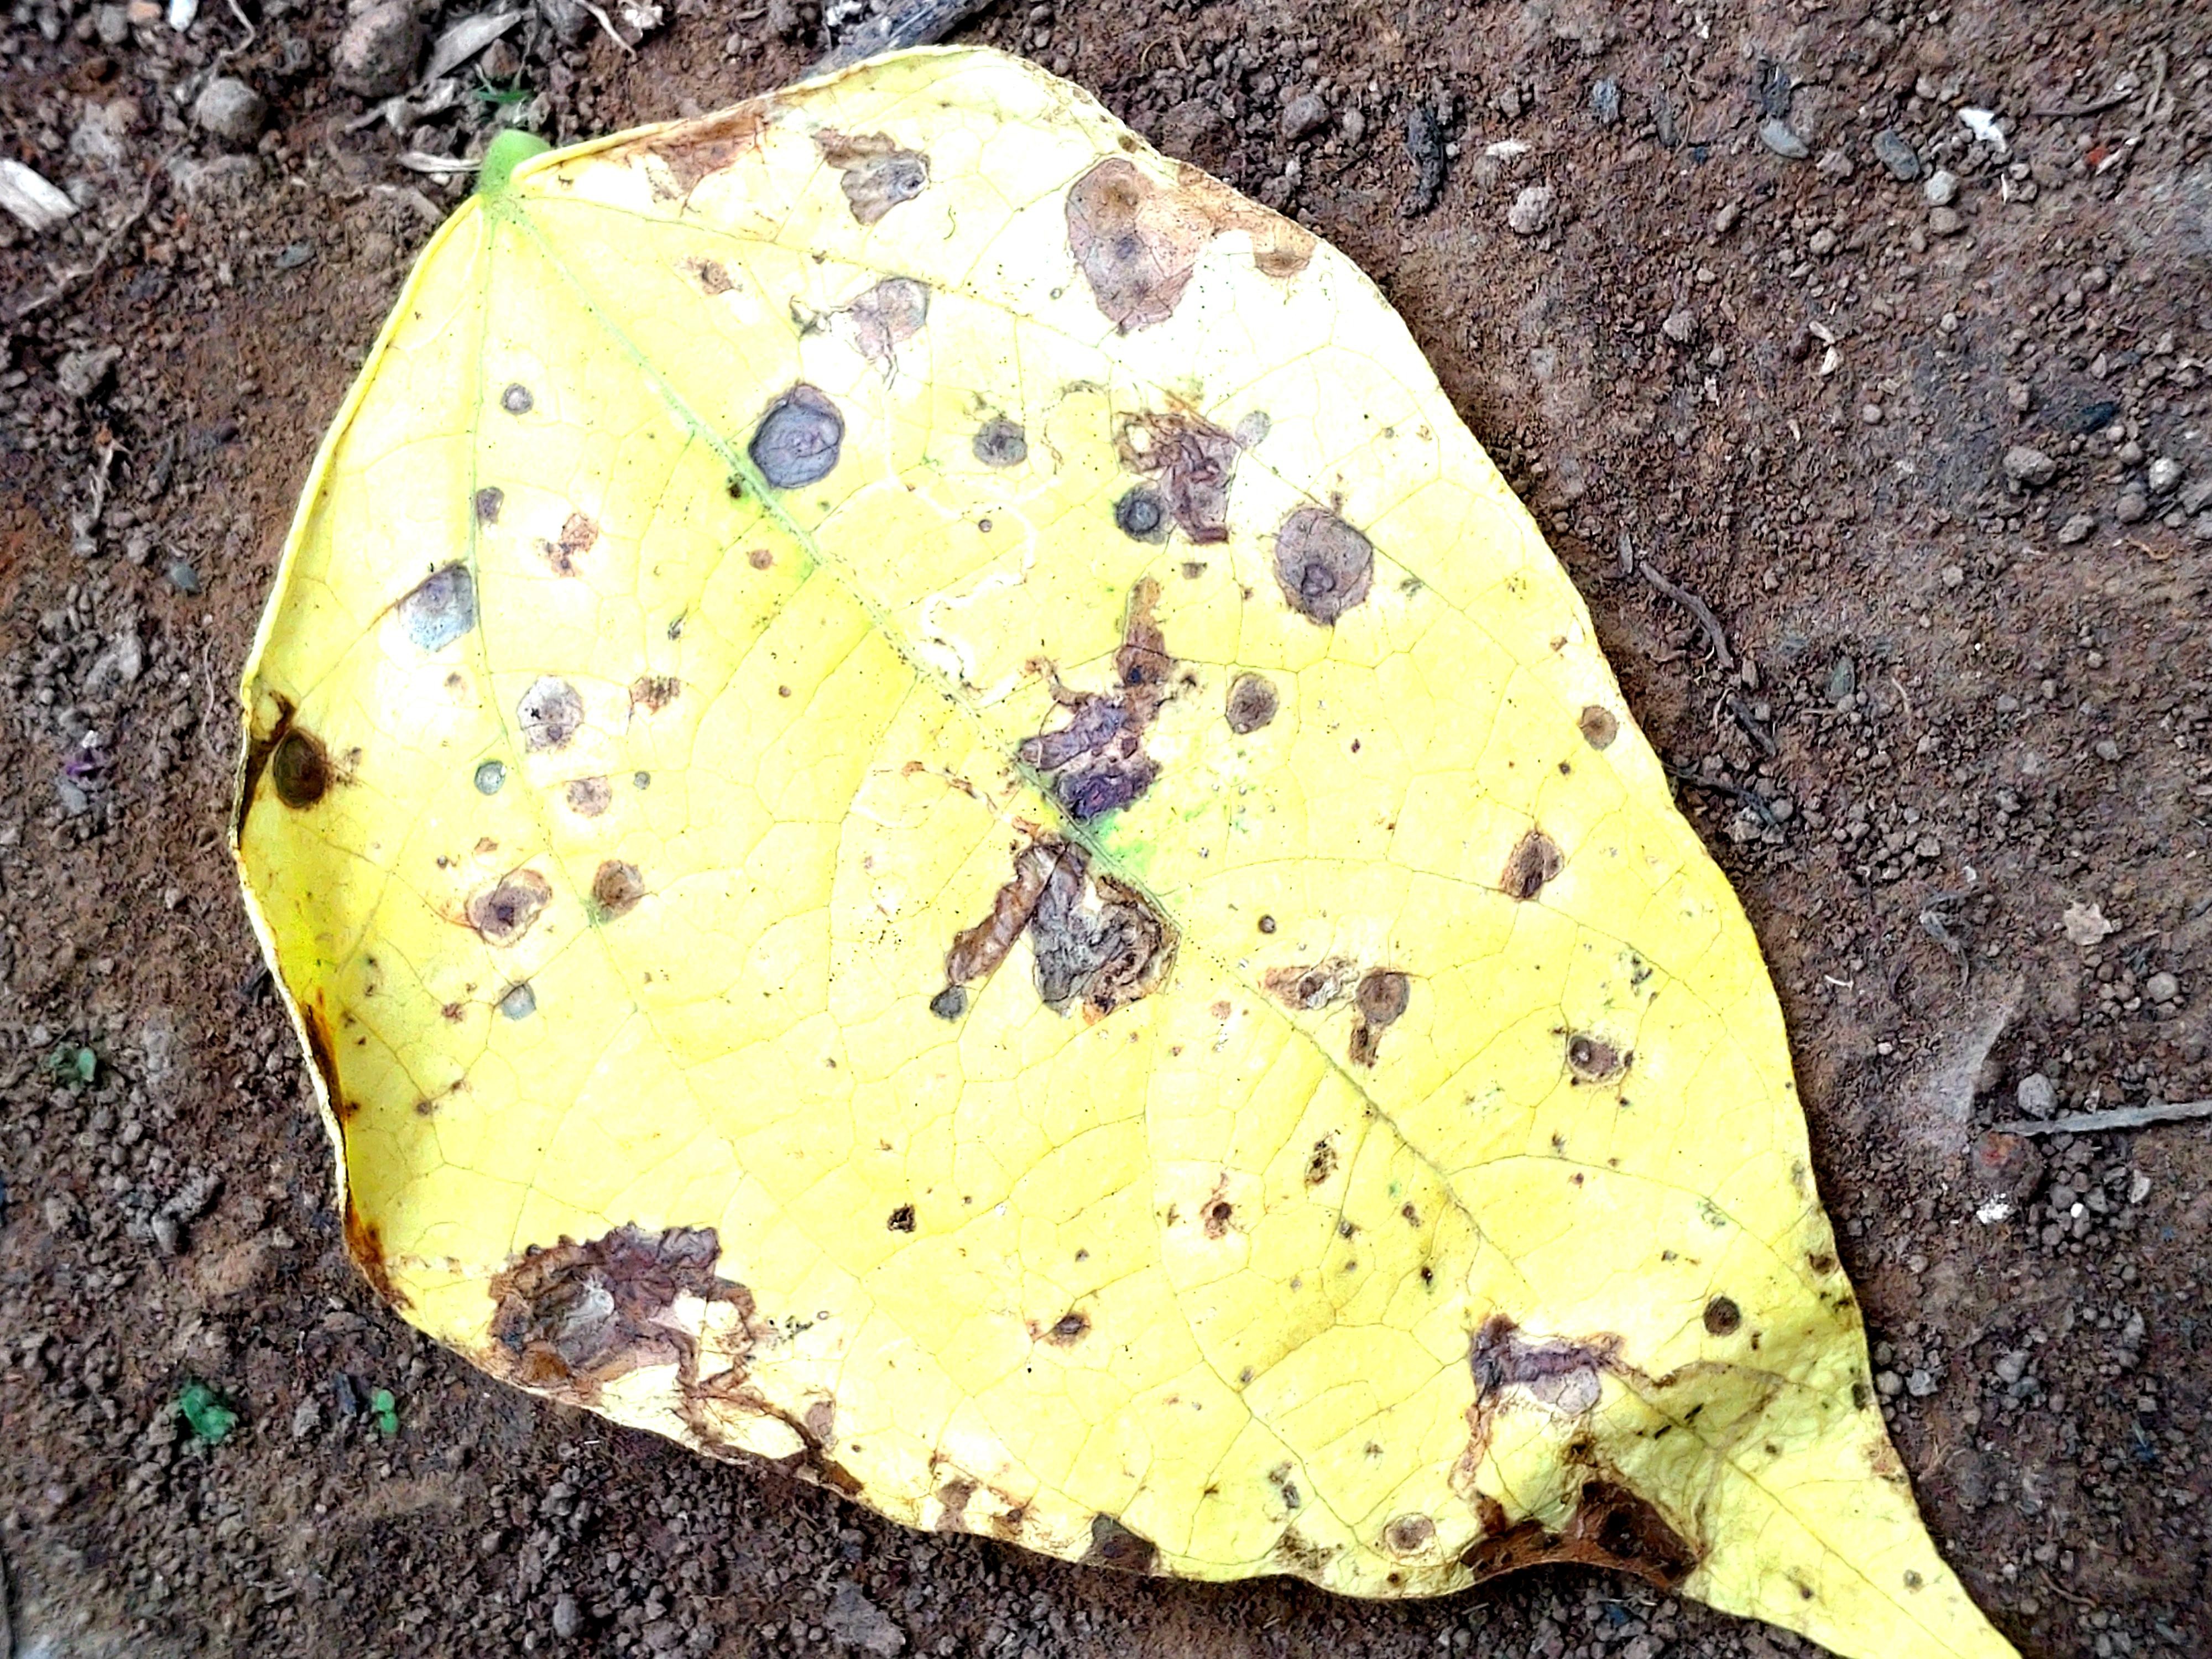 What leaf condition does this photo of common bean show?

anthracnose
